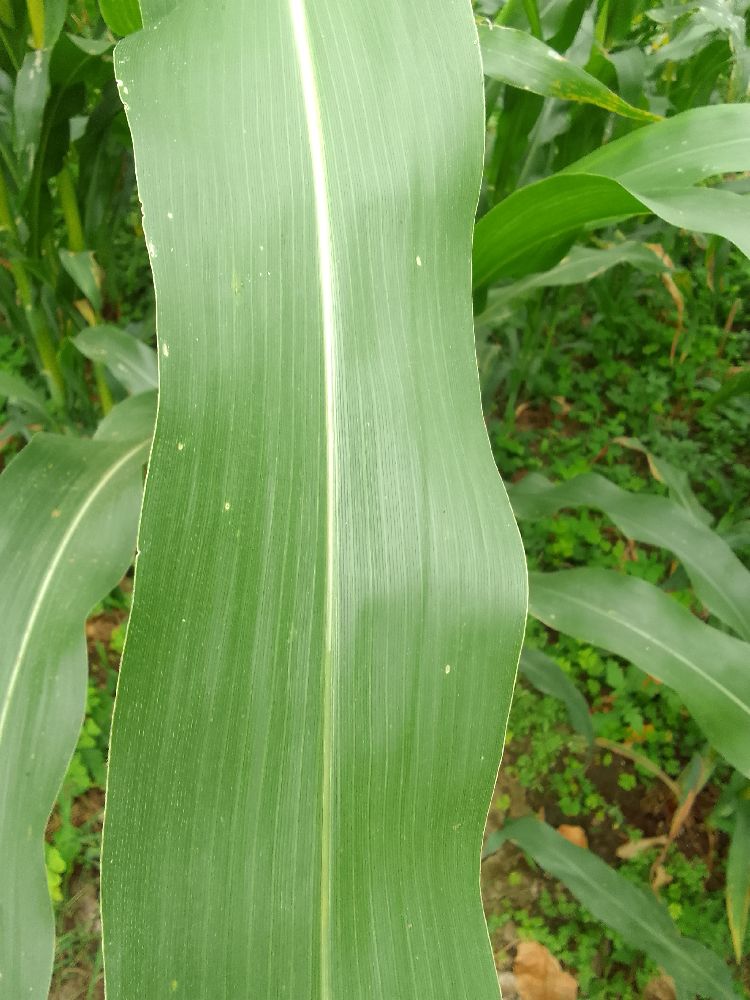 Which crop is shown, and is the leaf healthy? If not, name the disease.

maize, healthy
